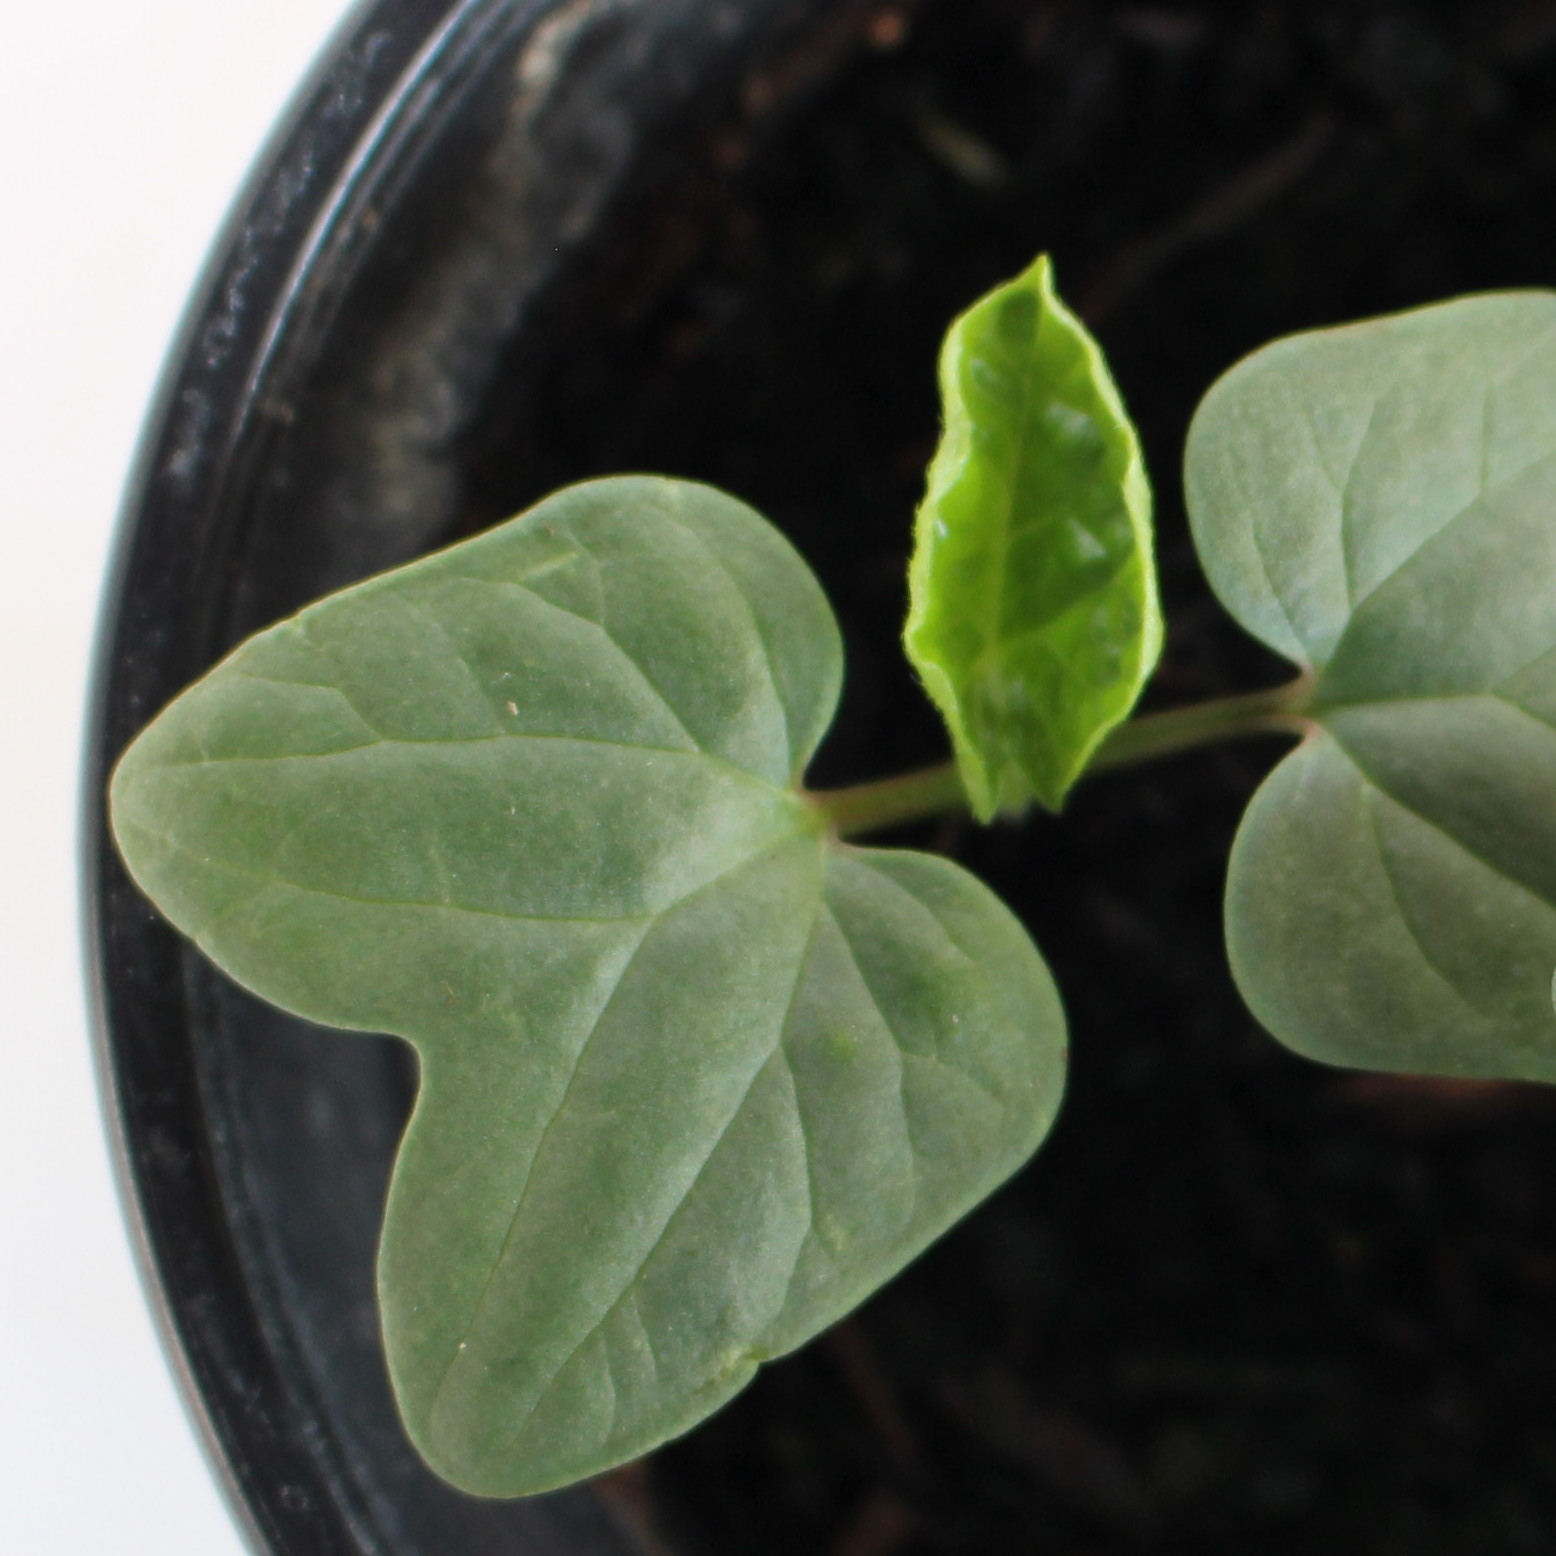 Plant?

Convolvulus arvensis
